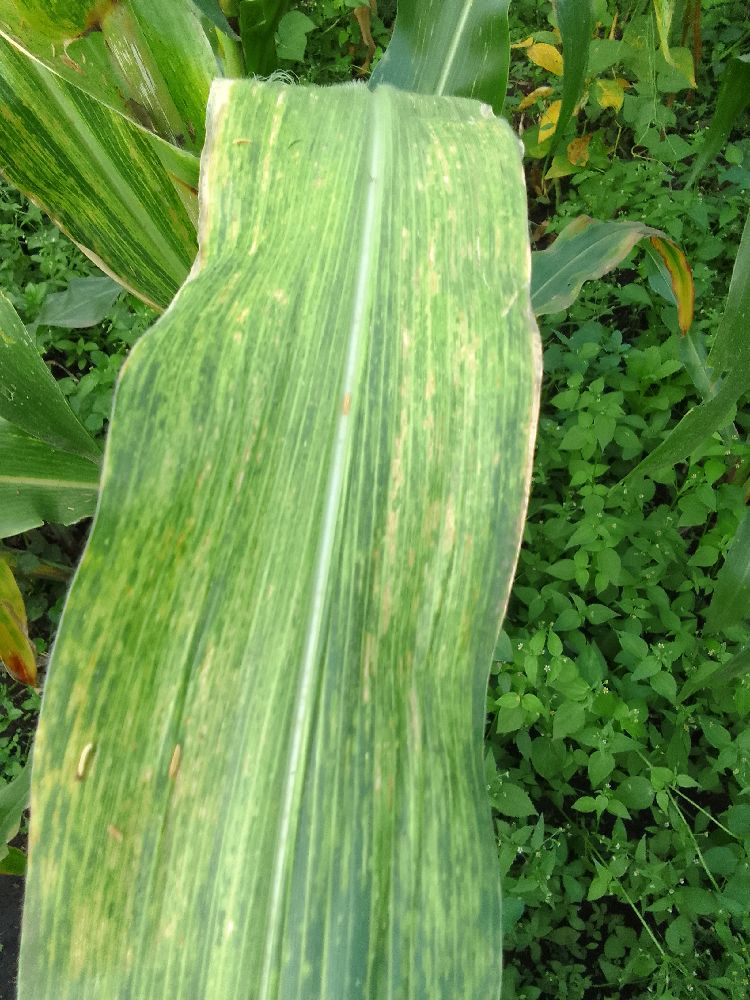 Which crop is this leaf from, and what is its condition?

maize, maize lethal necrosis
